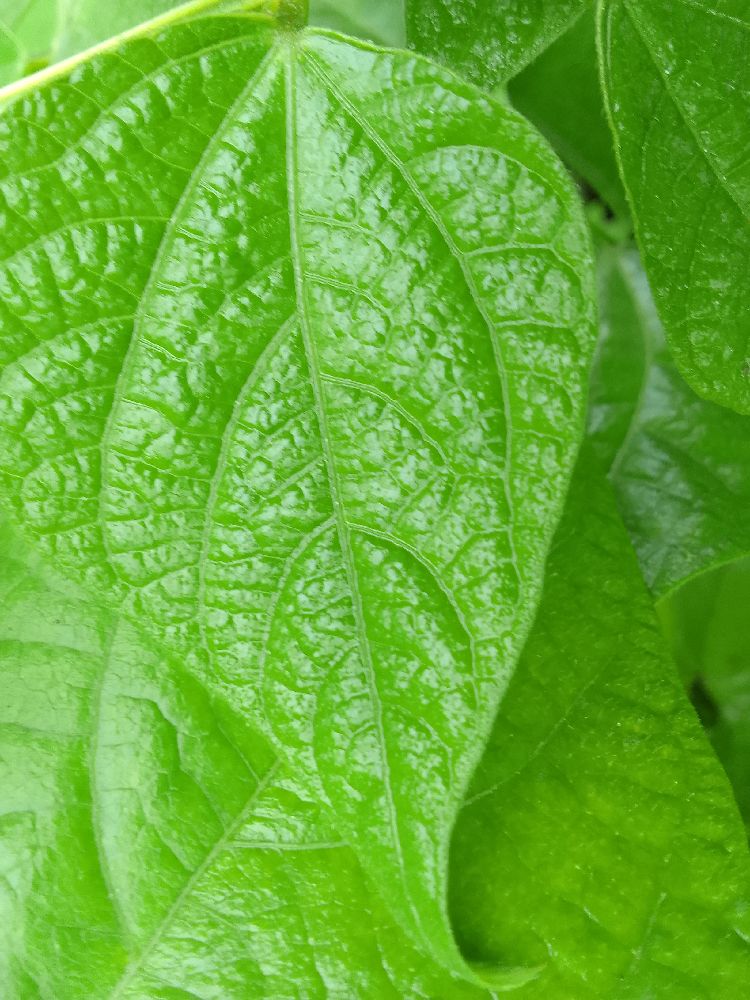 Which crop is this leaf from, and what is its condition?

common bean, healthy
